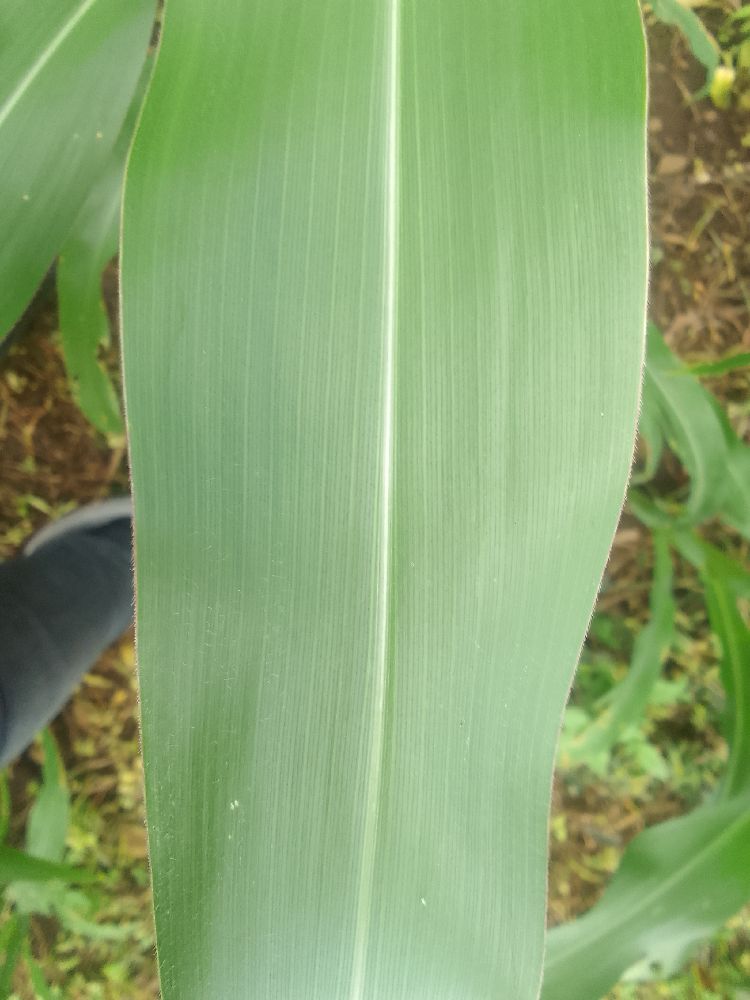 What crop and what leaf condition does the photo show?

maize, healthy
